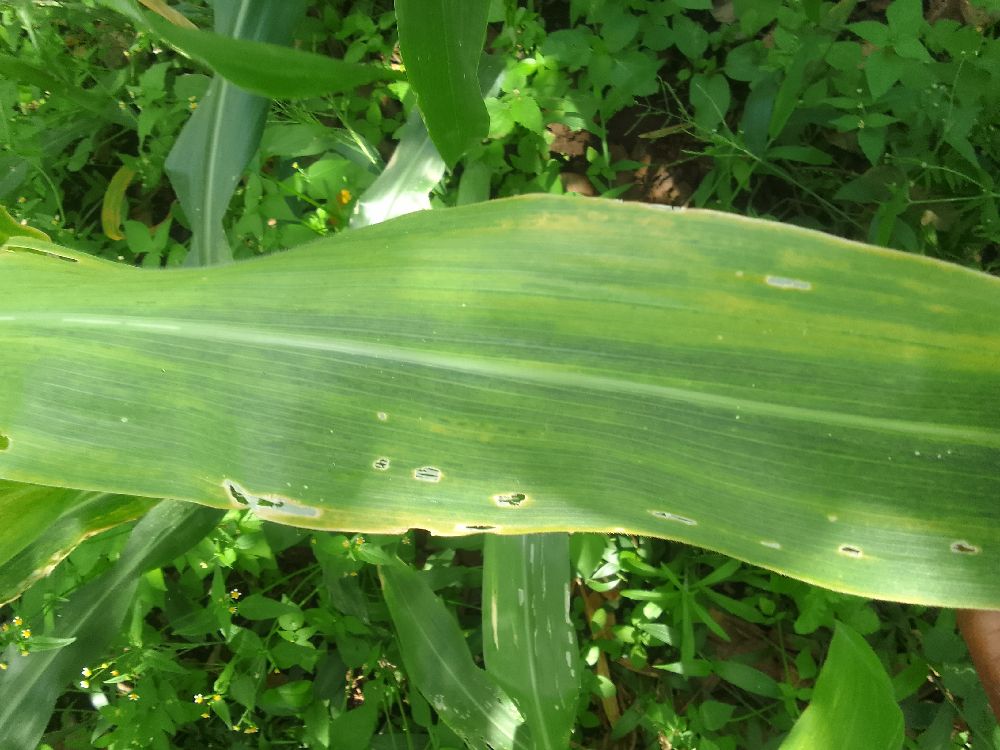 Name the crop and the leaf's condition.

maize, maize lethal necrosis
